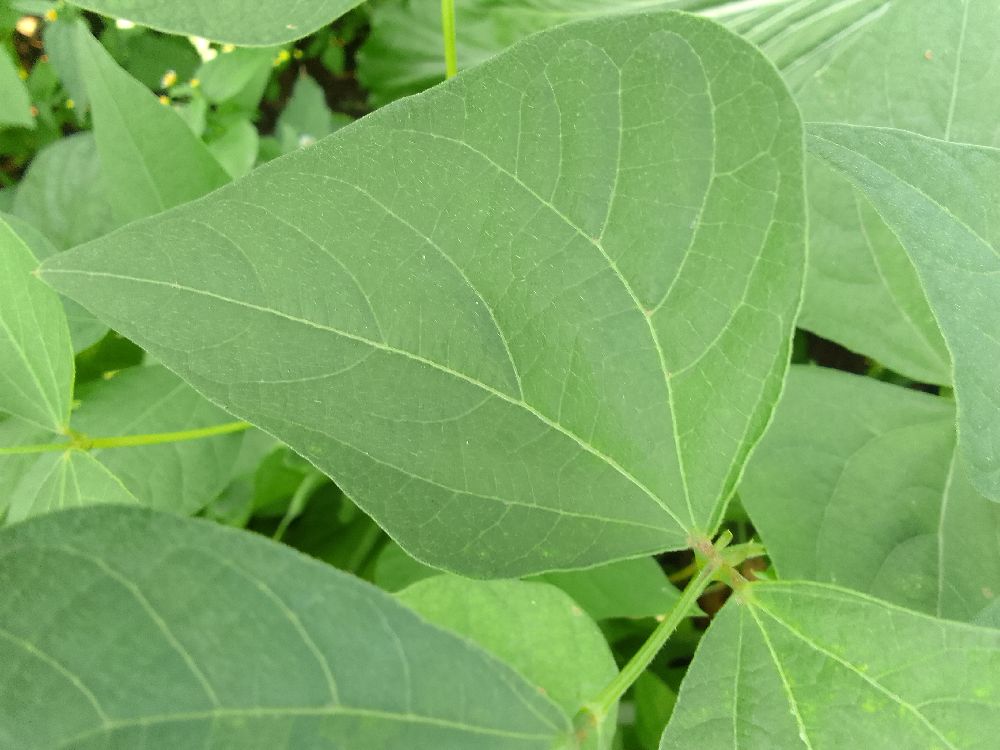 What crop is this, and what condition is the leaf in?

common bean, healthy
